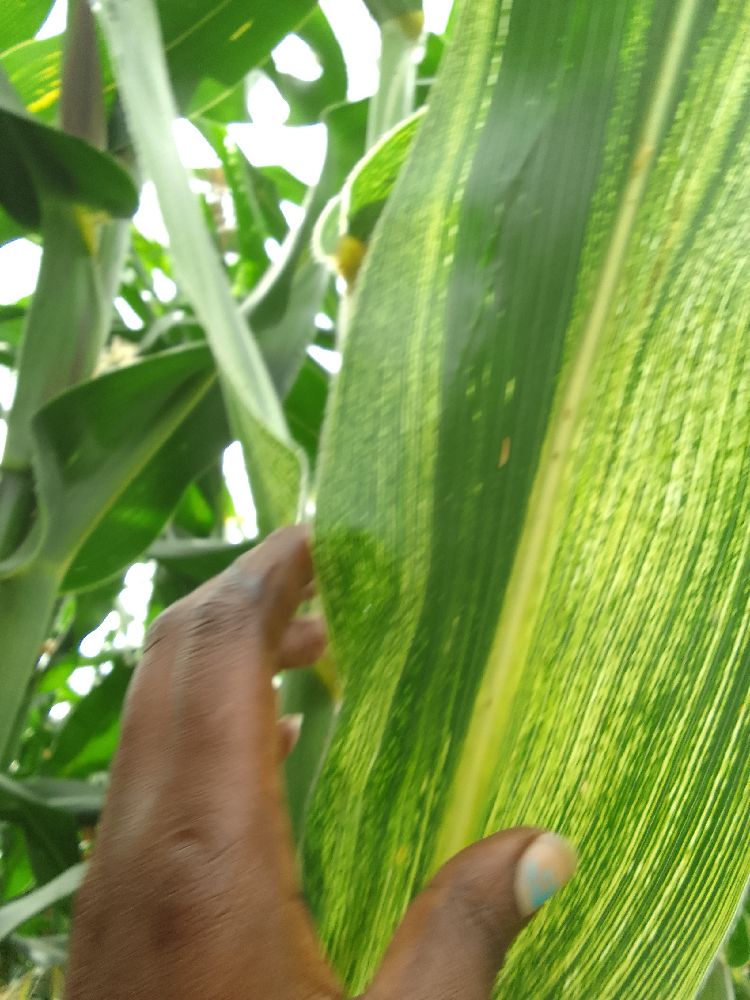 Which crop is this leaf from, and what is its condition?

maize, maize streak virus
